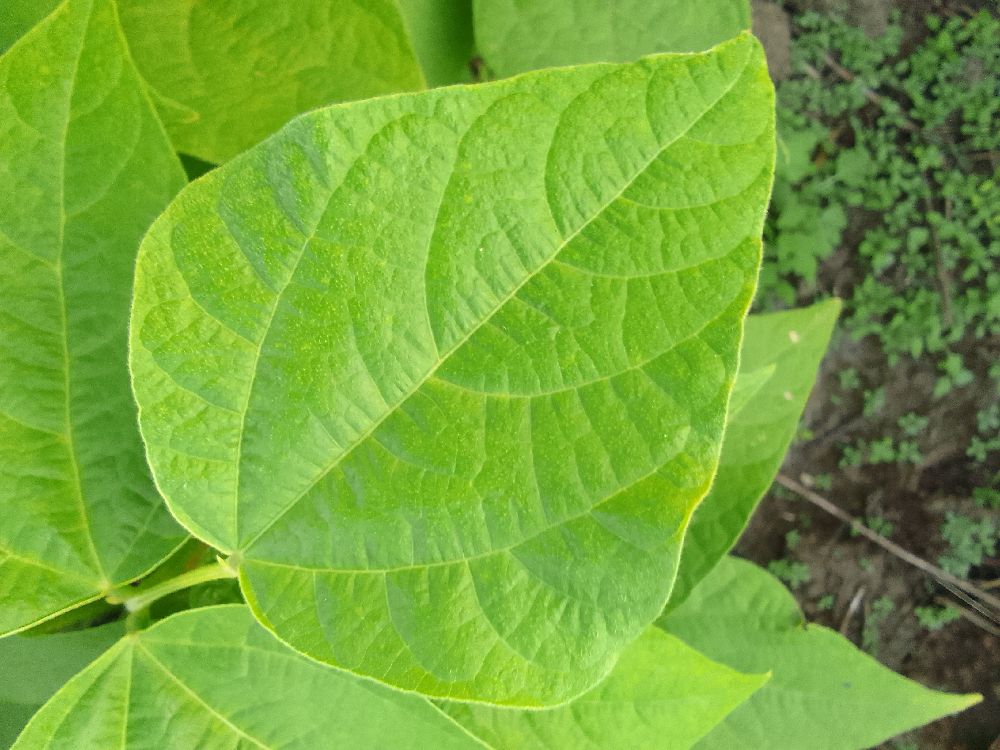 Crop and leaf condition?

common bean, healthy
